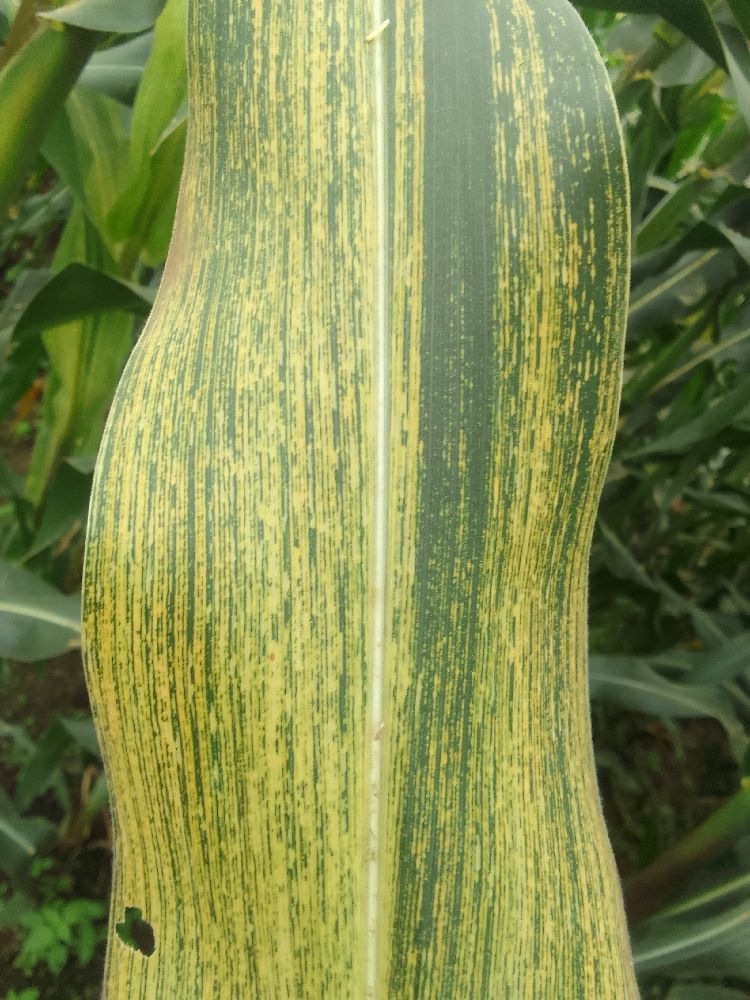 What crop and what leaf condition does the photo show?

maize, maize streak virus
